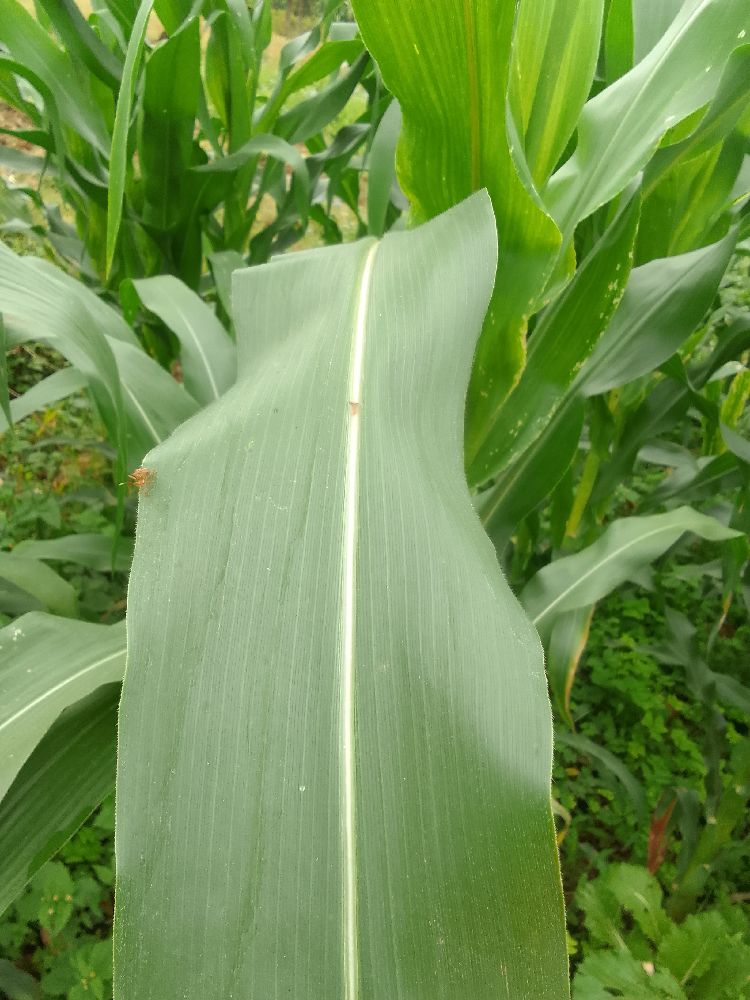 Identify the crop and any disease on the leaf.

maize, healthy
